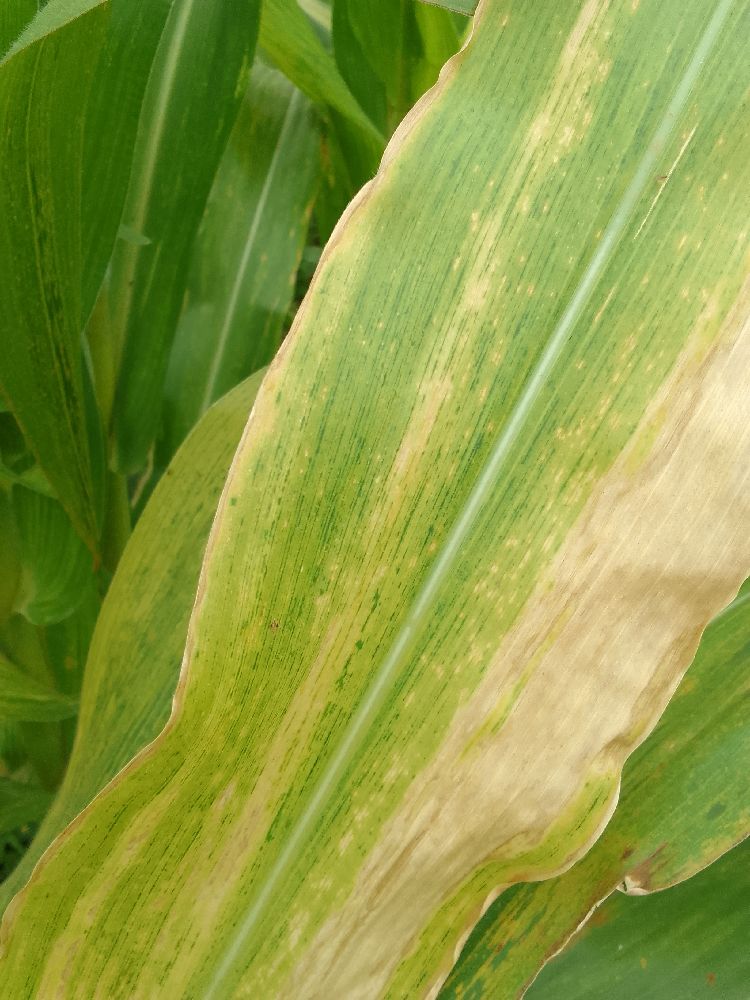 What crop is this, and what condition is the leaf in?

maize, maize lethal necrosis
